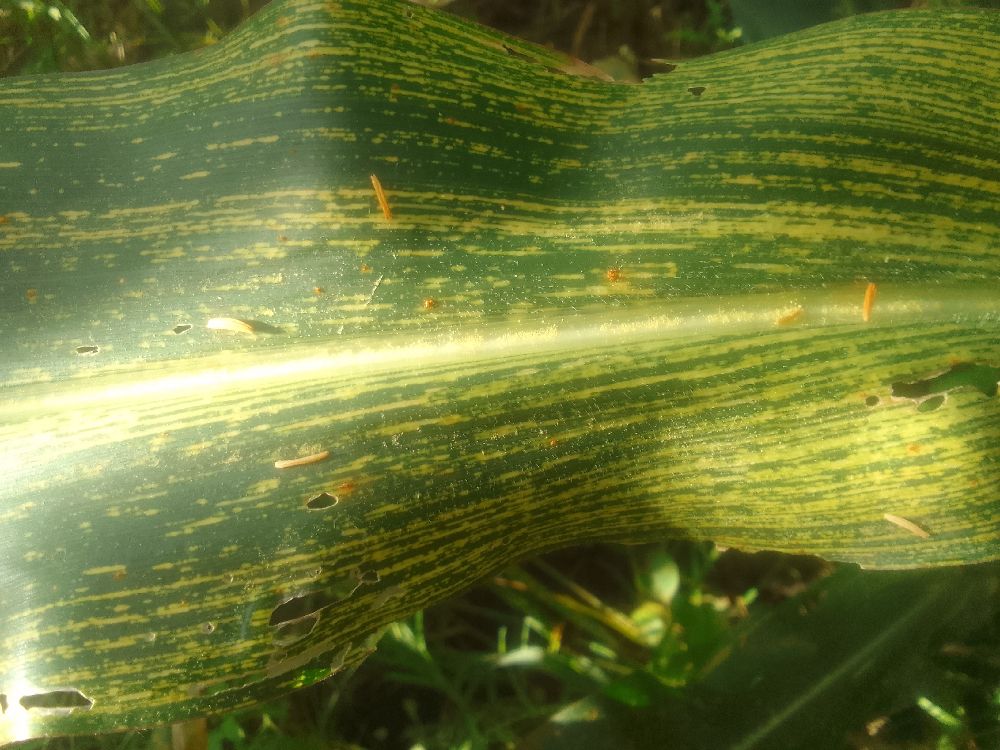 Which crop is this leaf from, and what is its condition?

maize, maize streak virus
